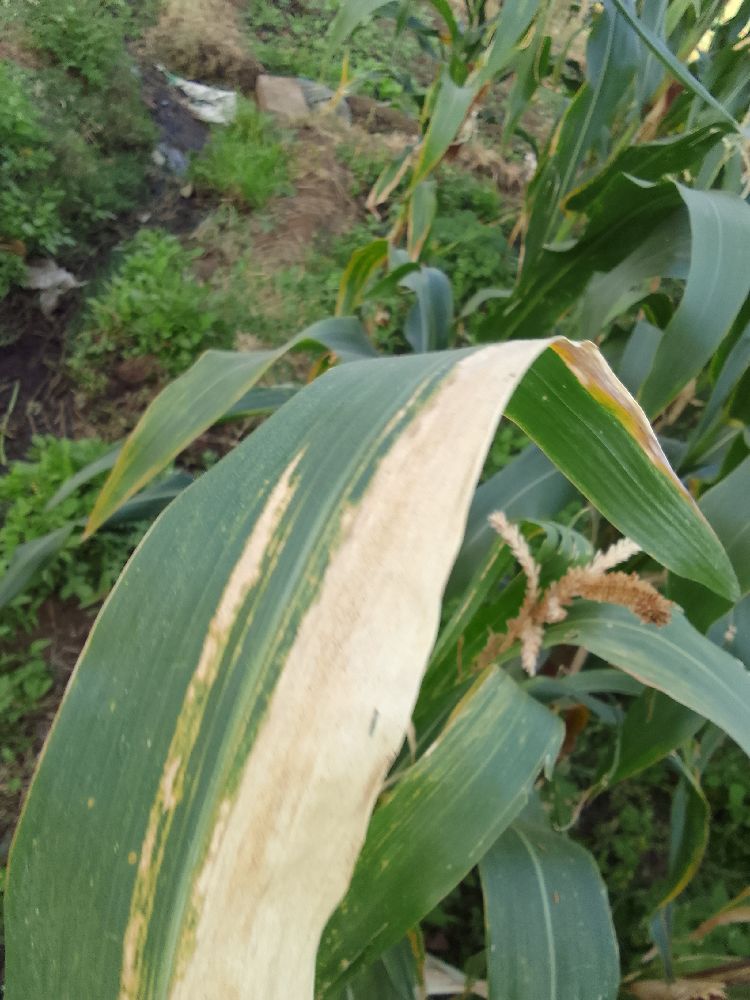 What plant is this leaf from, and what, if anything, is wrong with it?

maize, maize lethal necrosis
